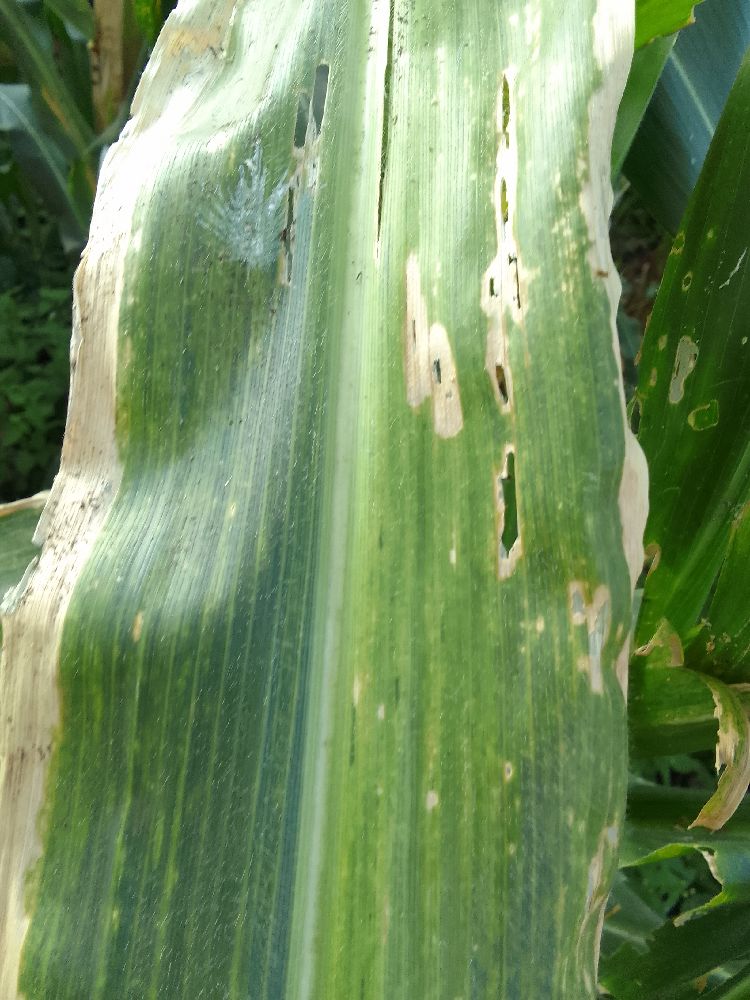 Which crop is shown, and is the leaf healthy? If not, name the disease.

maize, maize lethal necrosis
